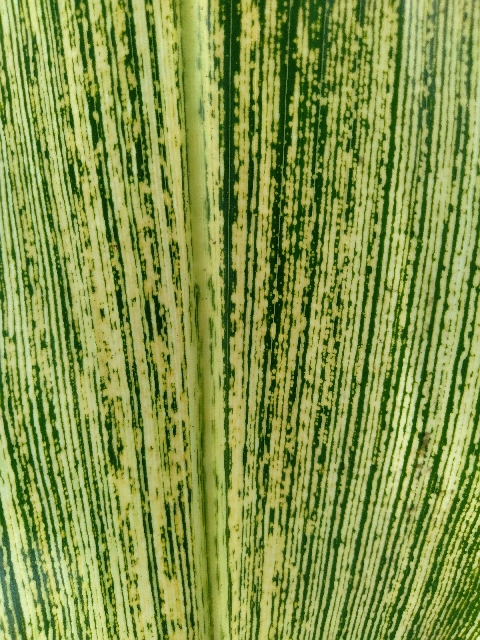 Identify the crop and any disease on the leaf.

maize, maize streak virus
